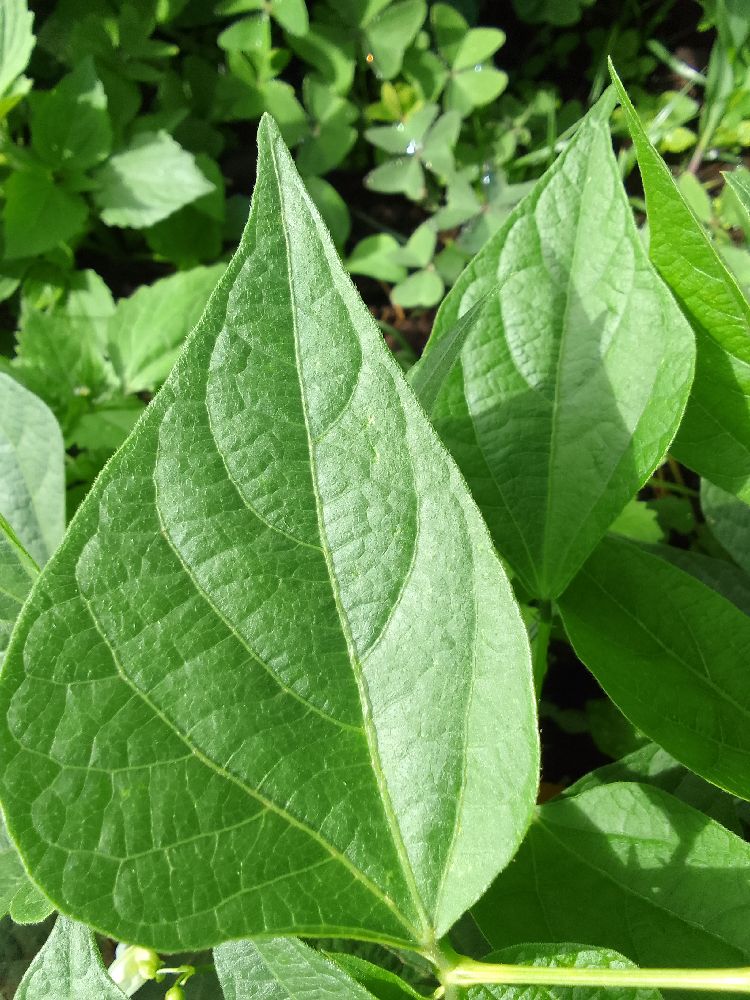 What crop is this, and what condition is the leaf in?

common bean, healthy
